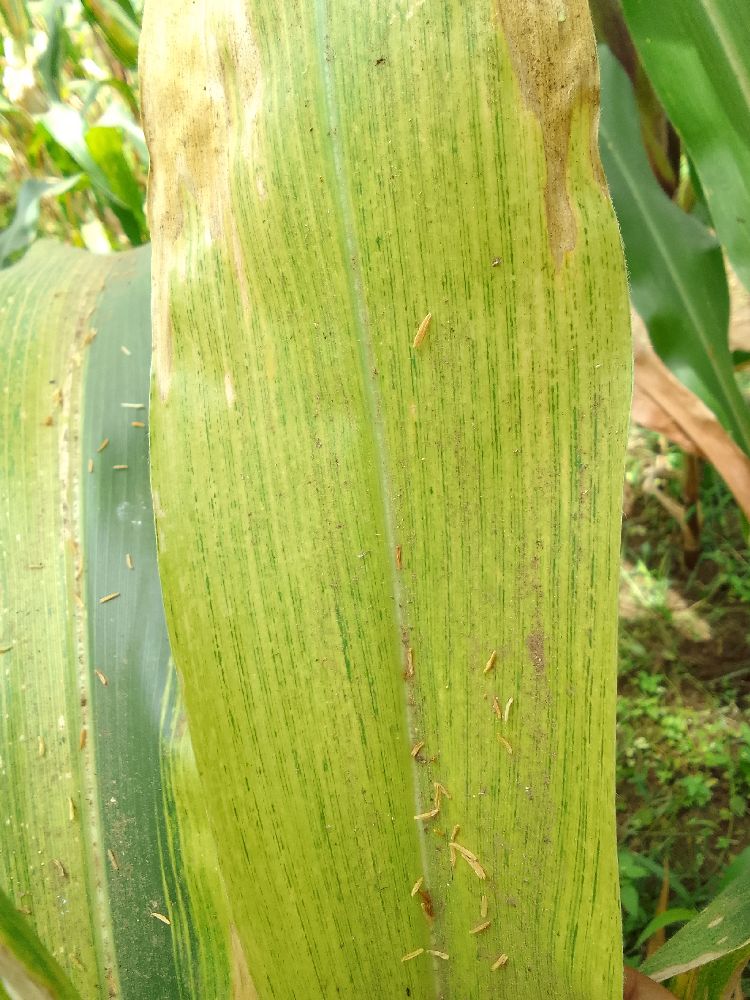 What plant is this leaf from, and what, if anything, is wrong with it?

maize, maize lethal necrosis
